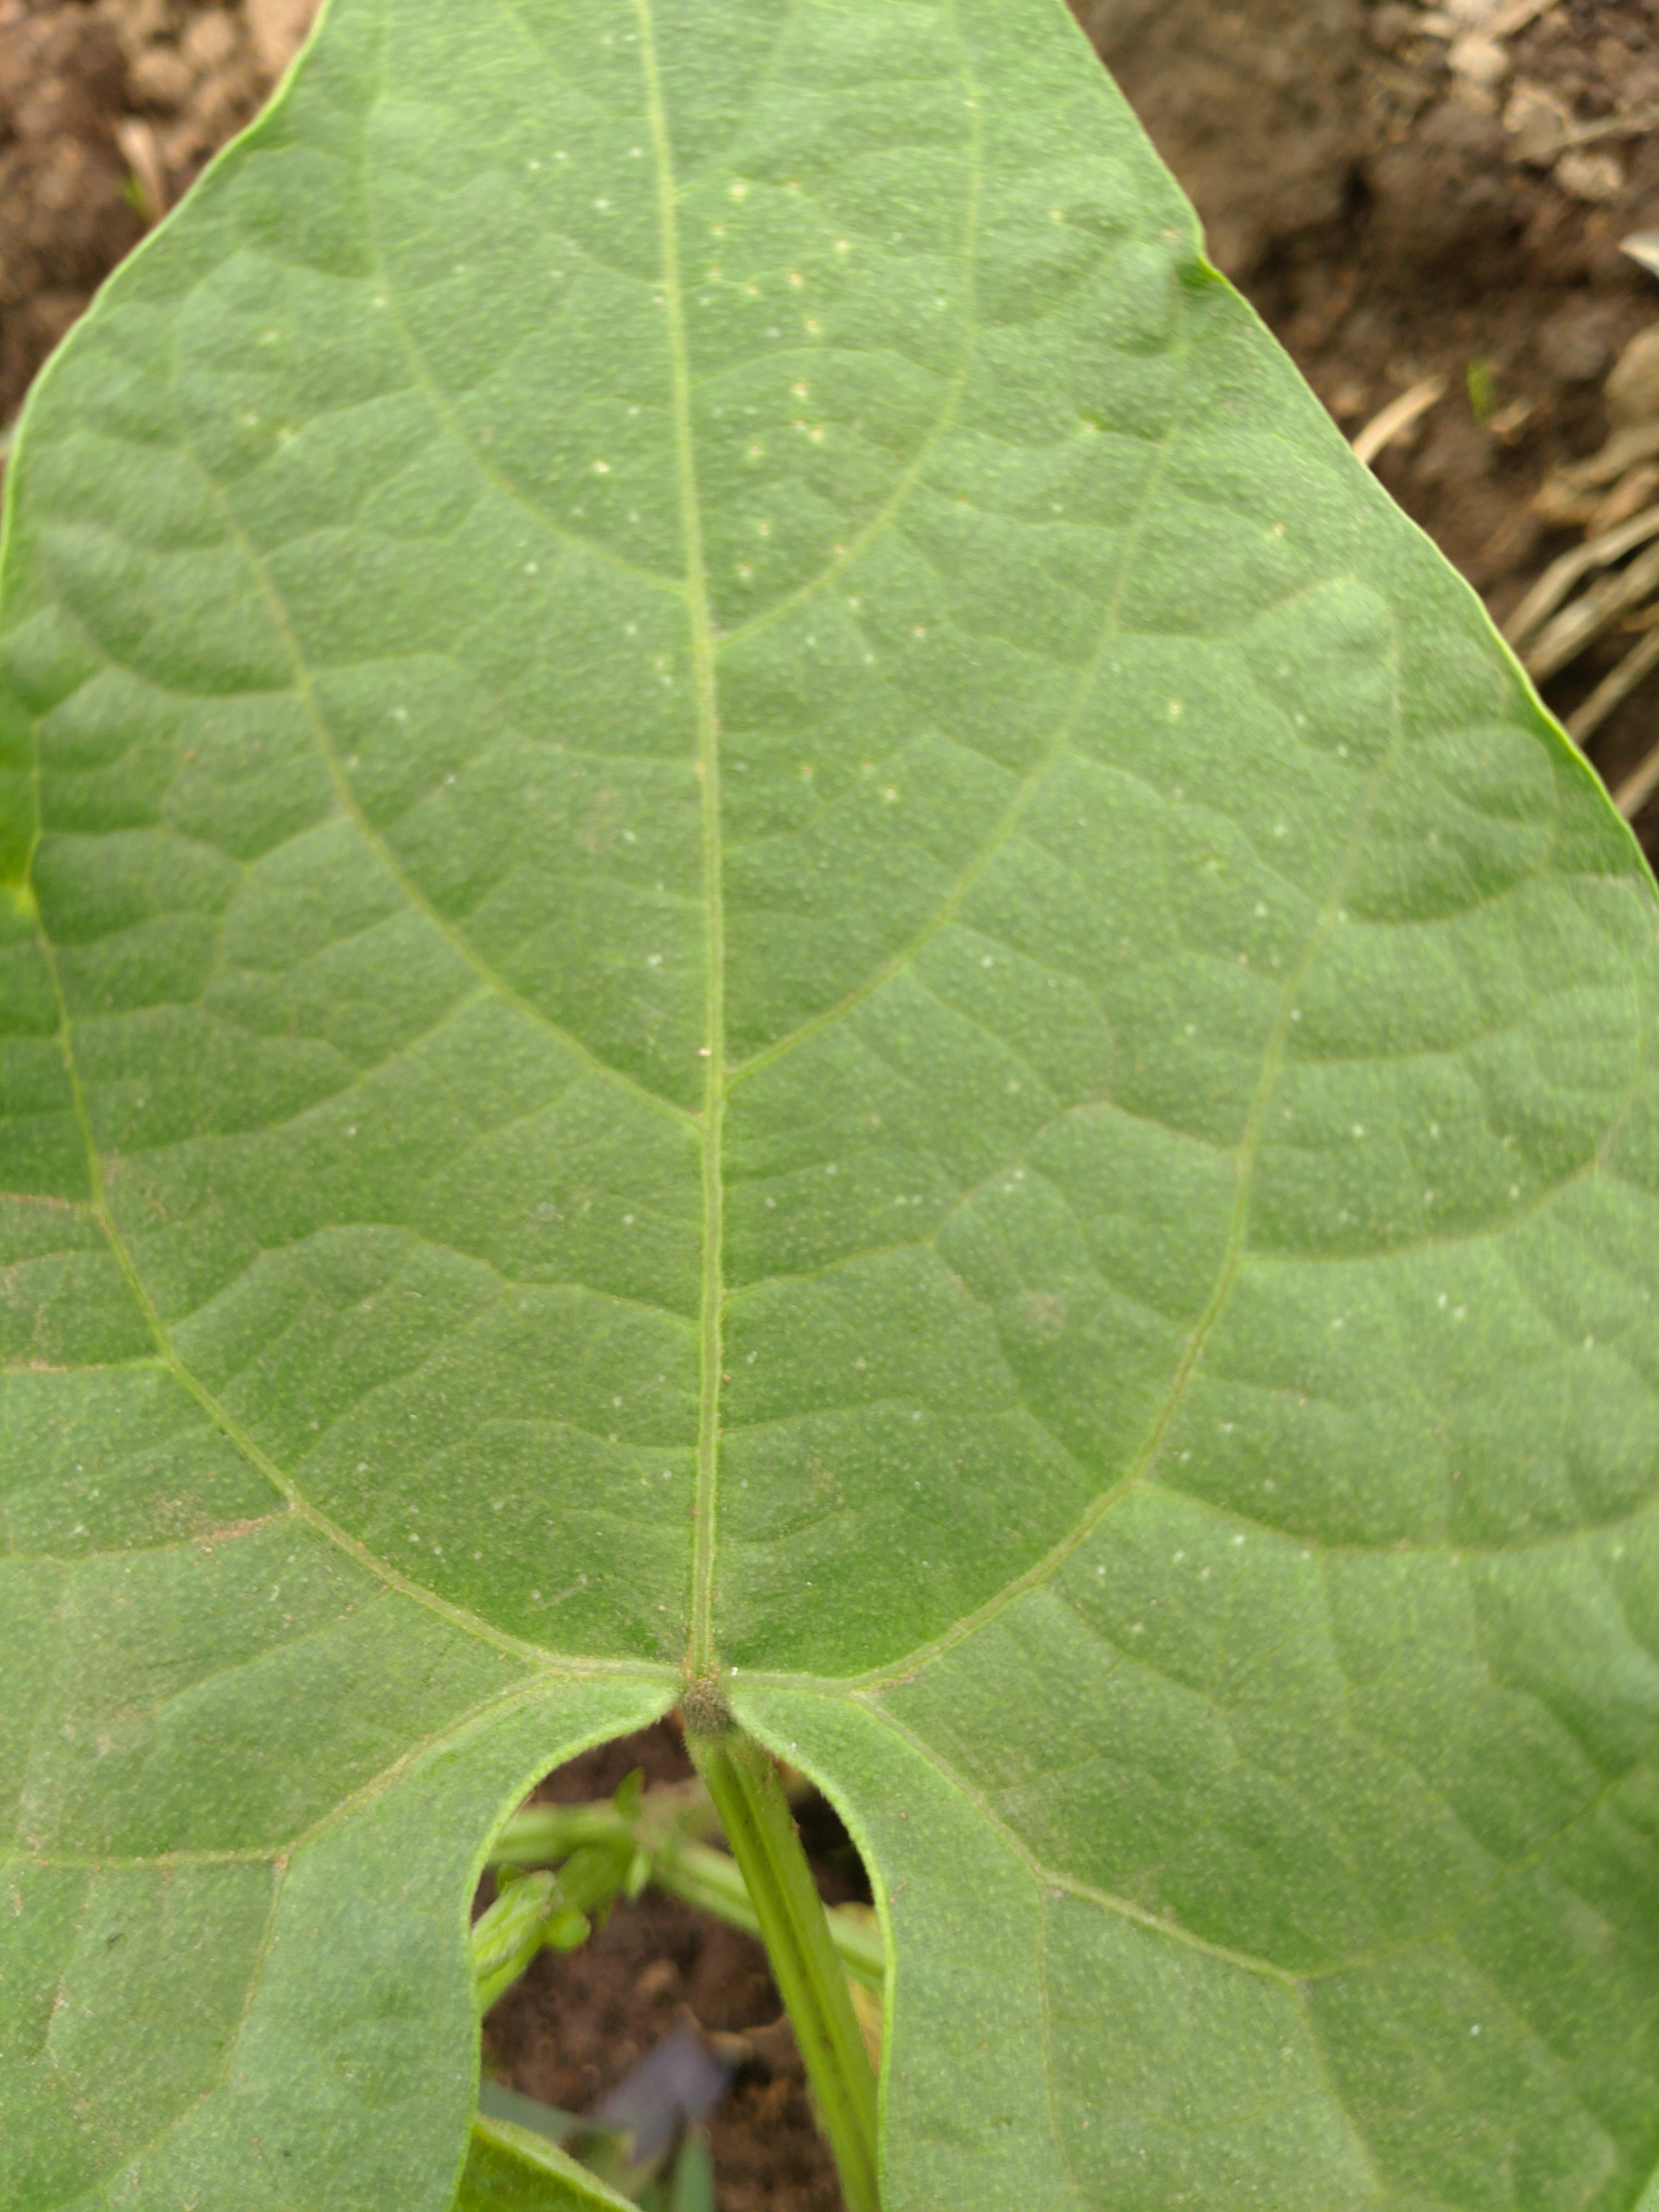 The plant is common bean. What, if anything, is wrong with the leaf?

healthy
